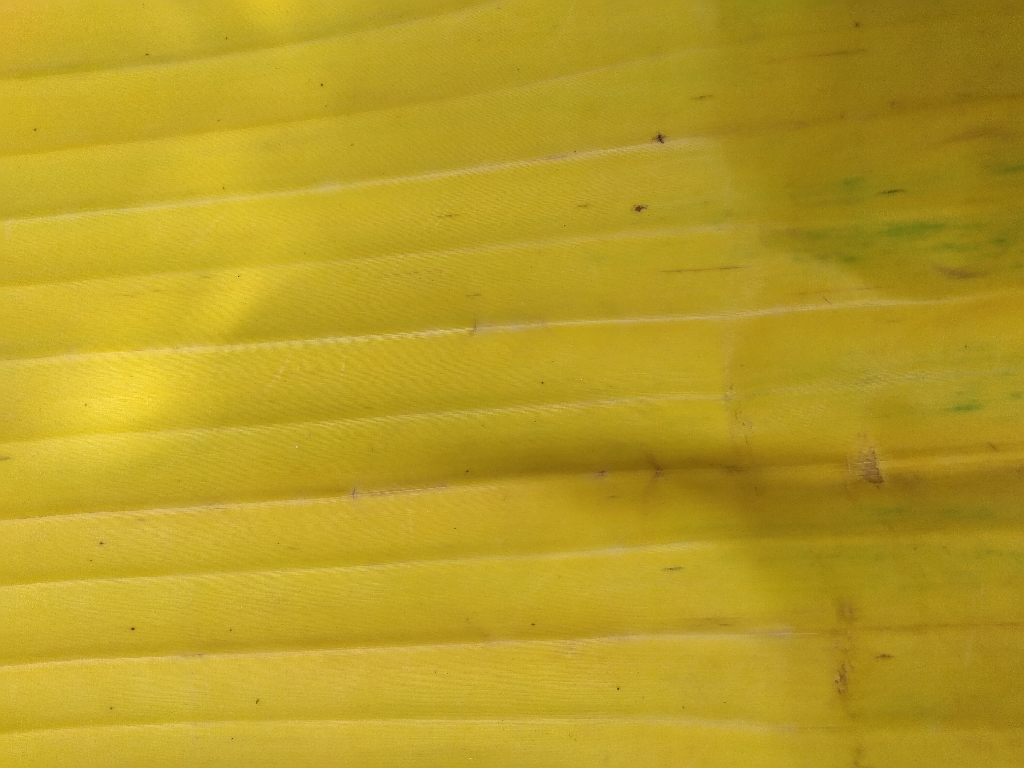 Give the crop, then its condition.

banana, fusarium wilt race 1
